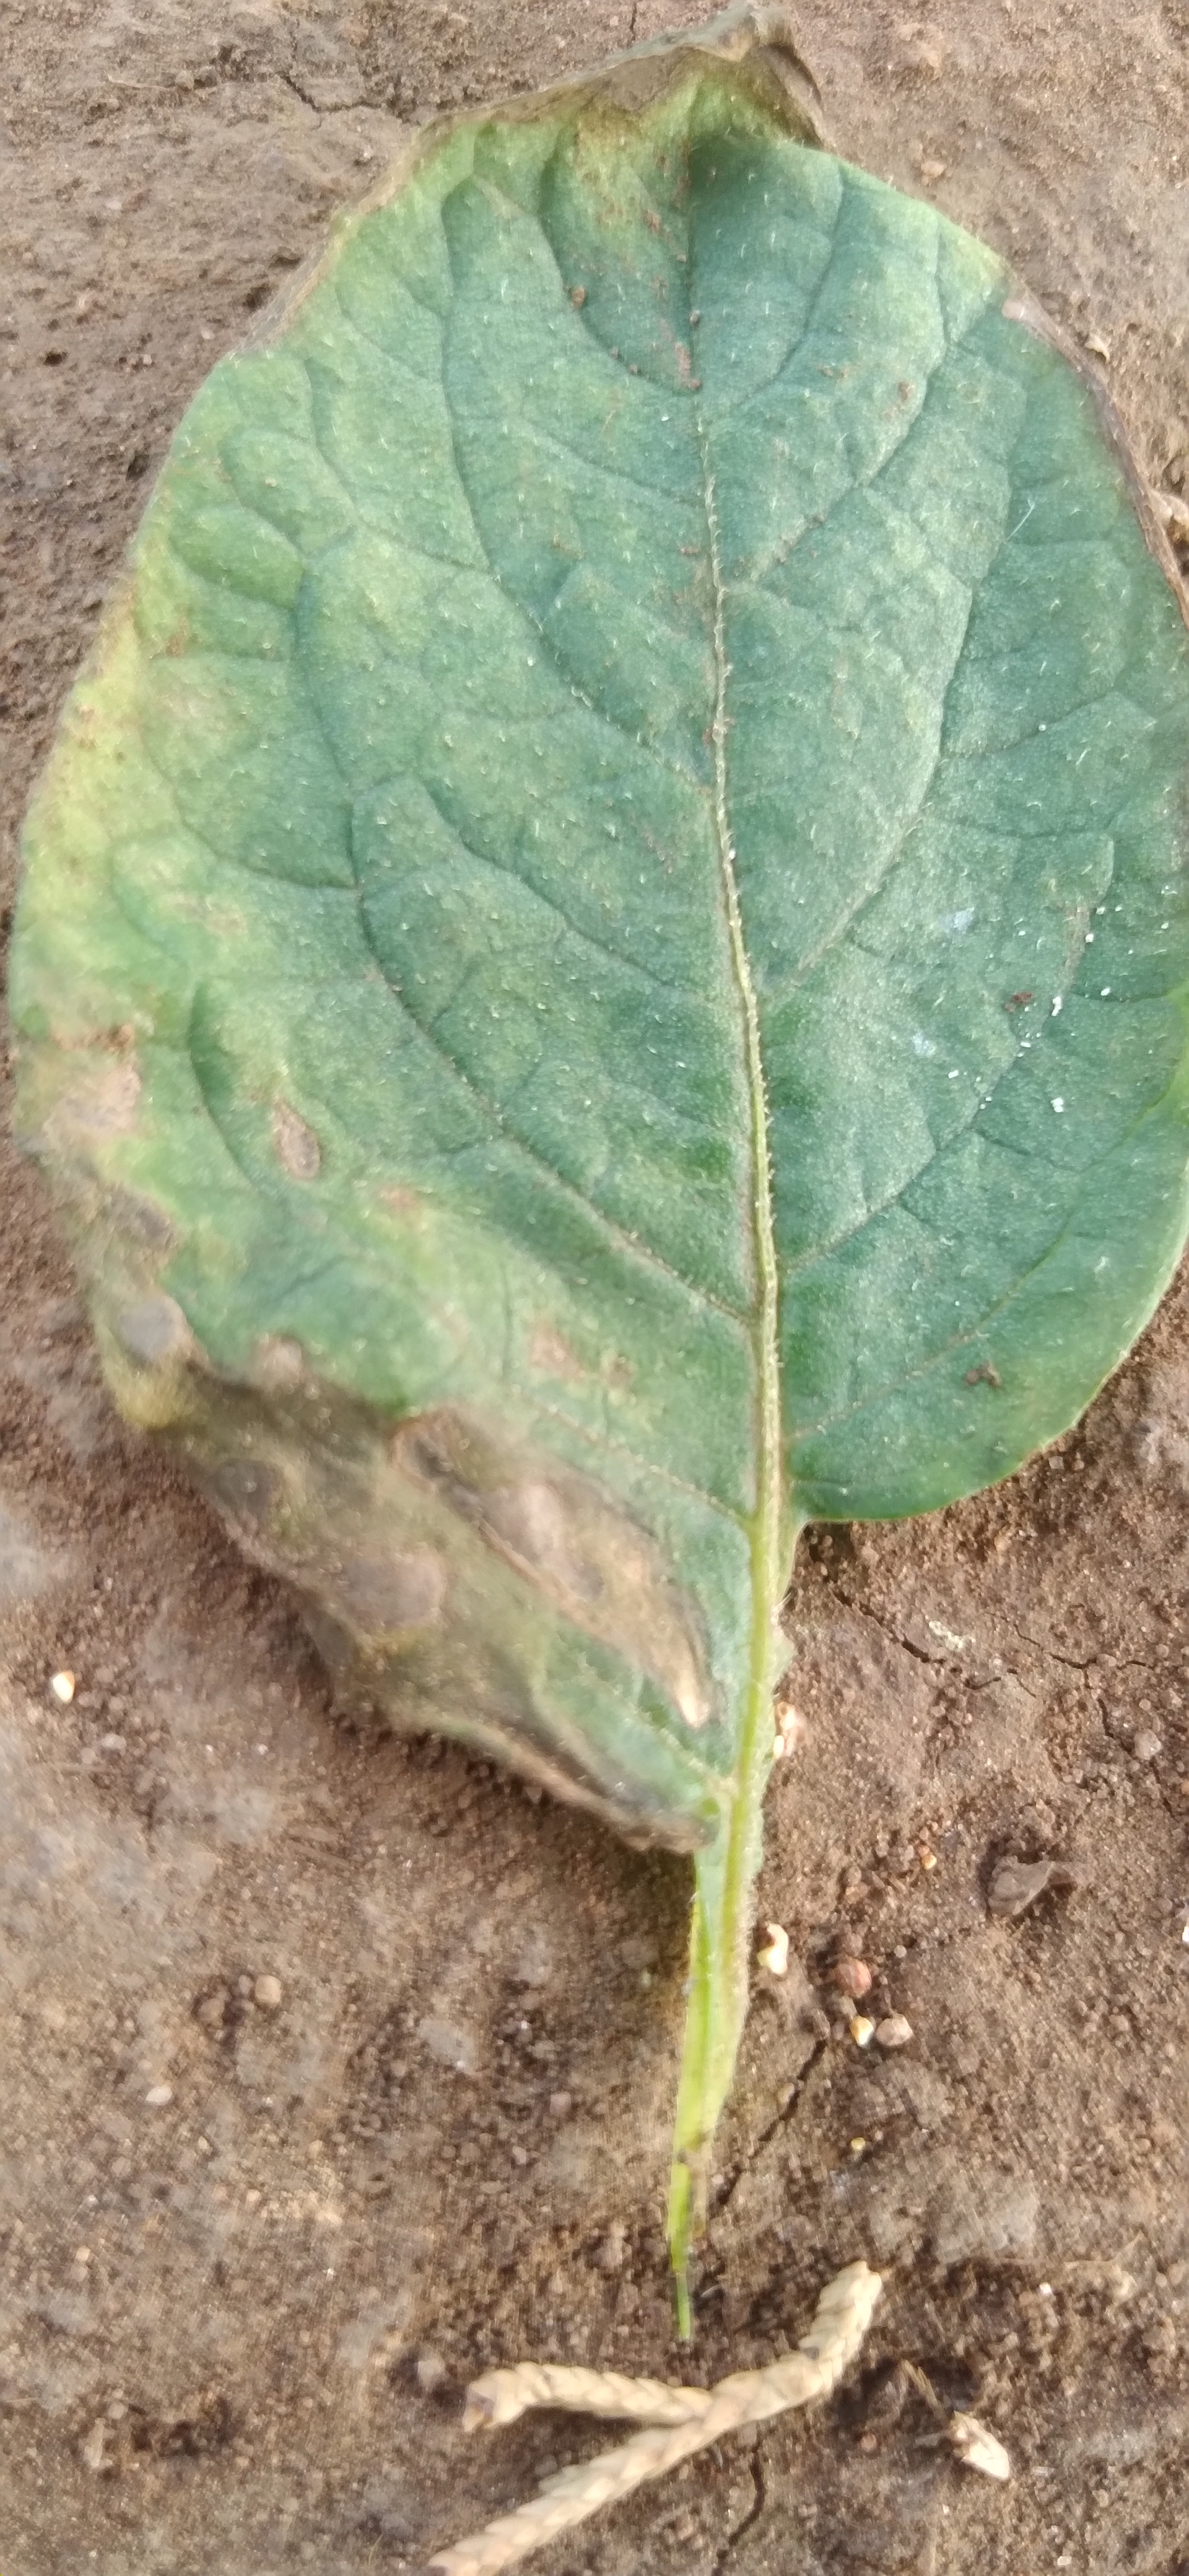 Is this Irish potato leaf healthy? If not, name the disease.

early blight
